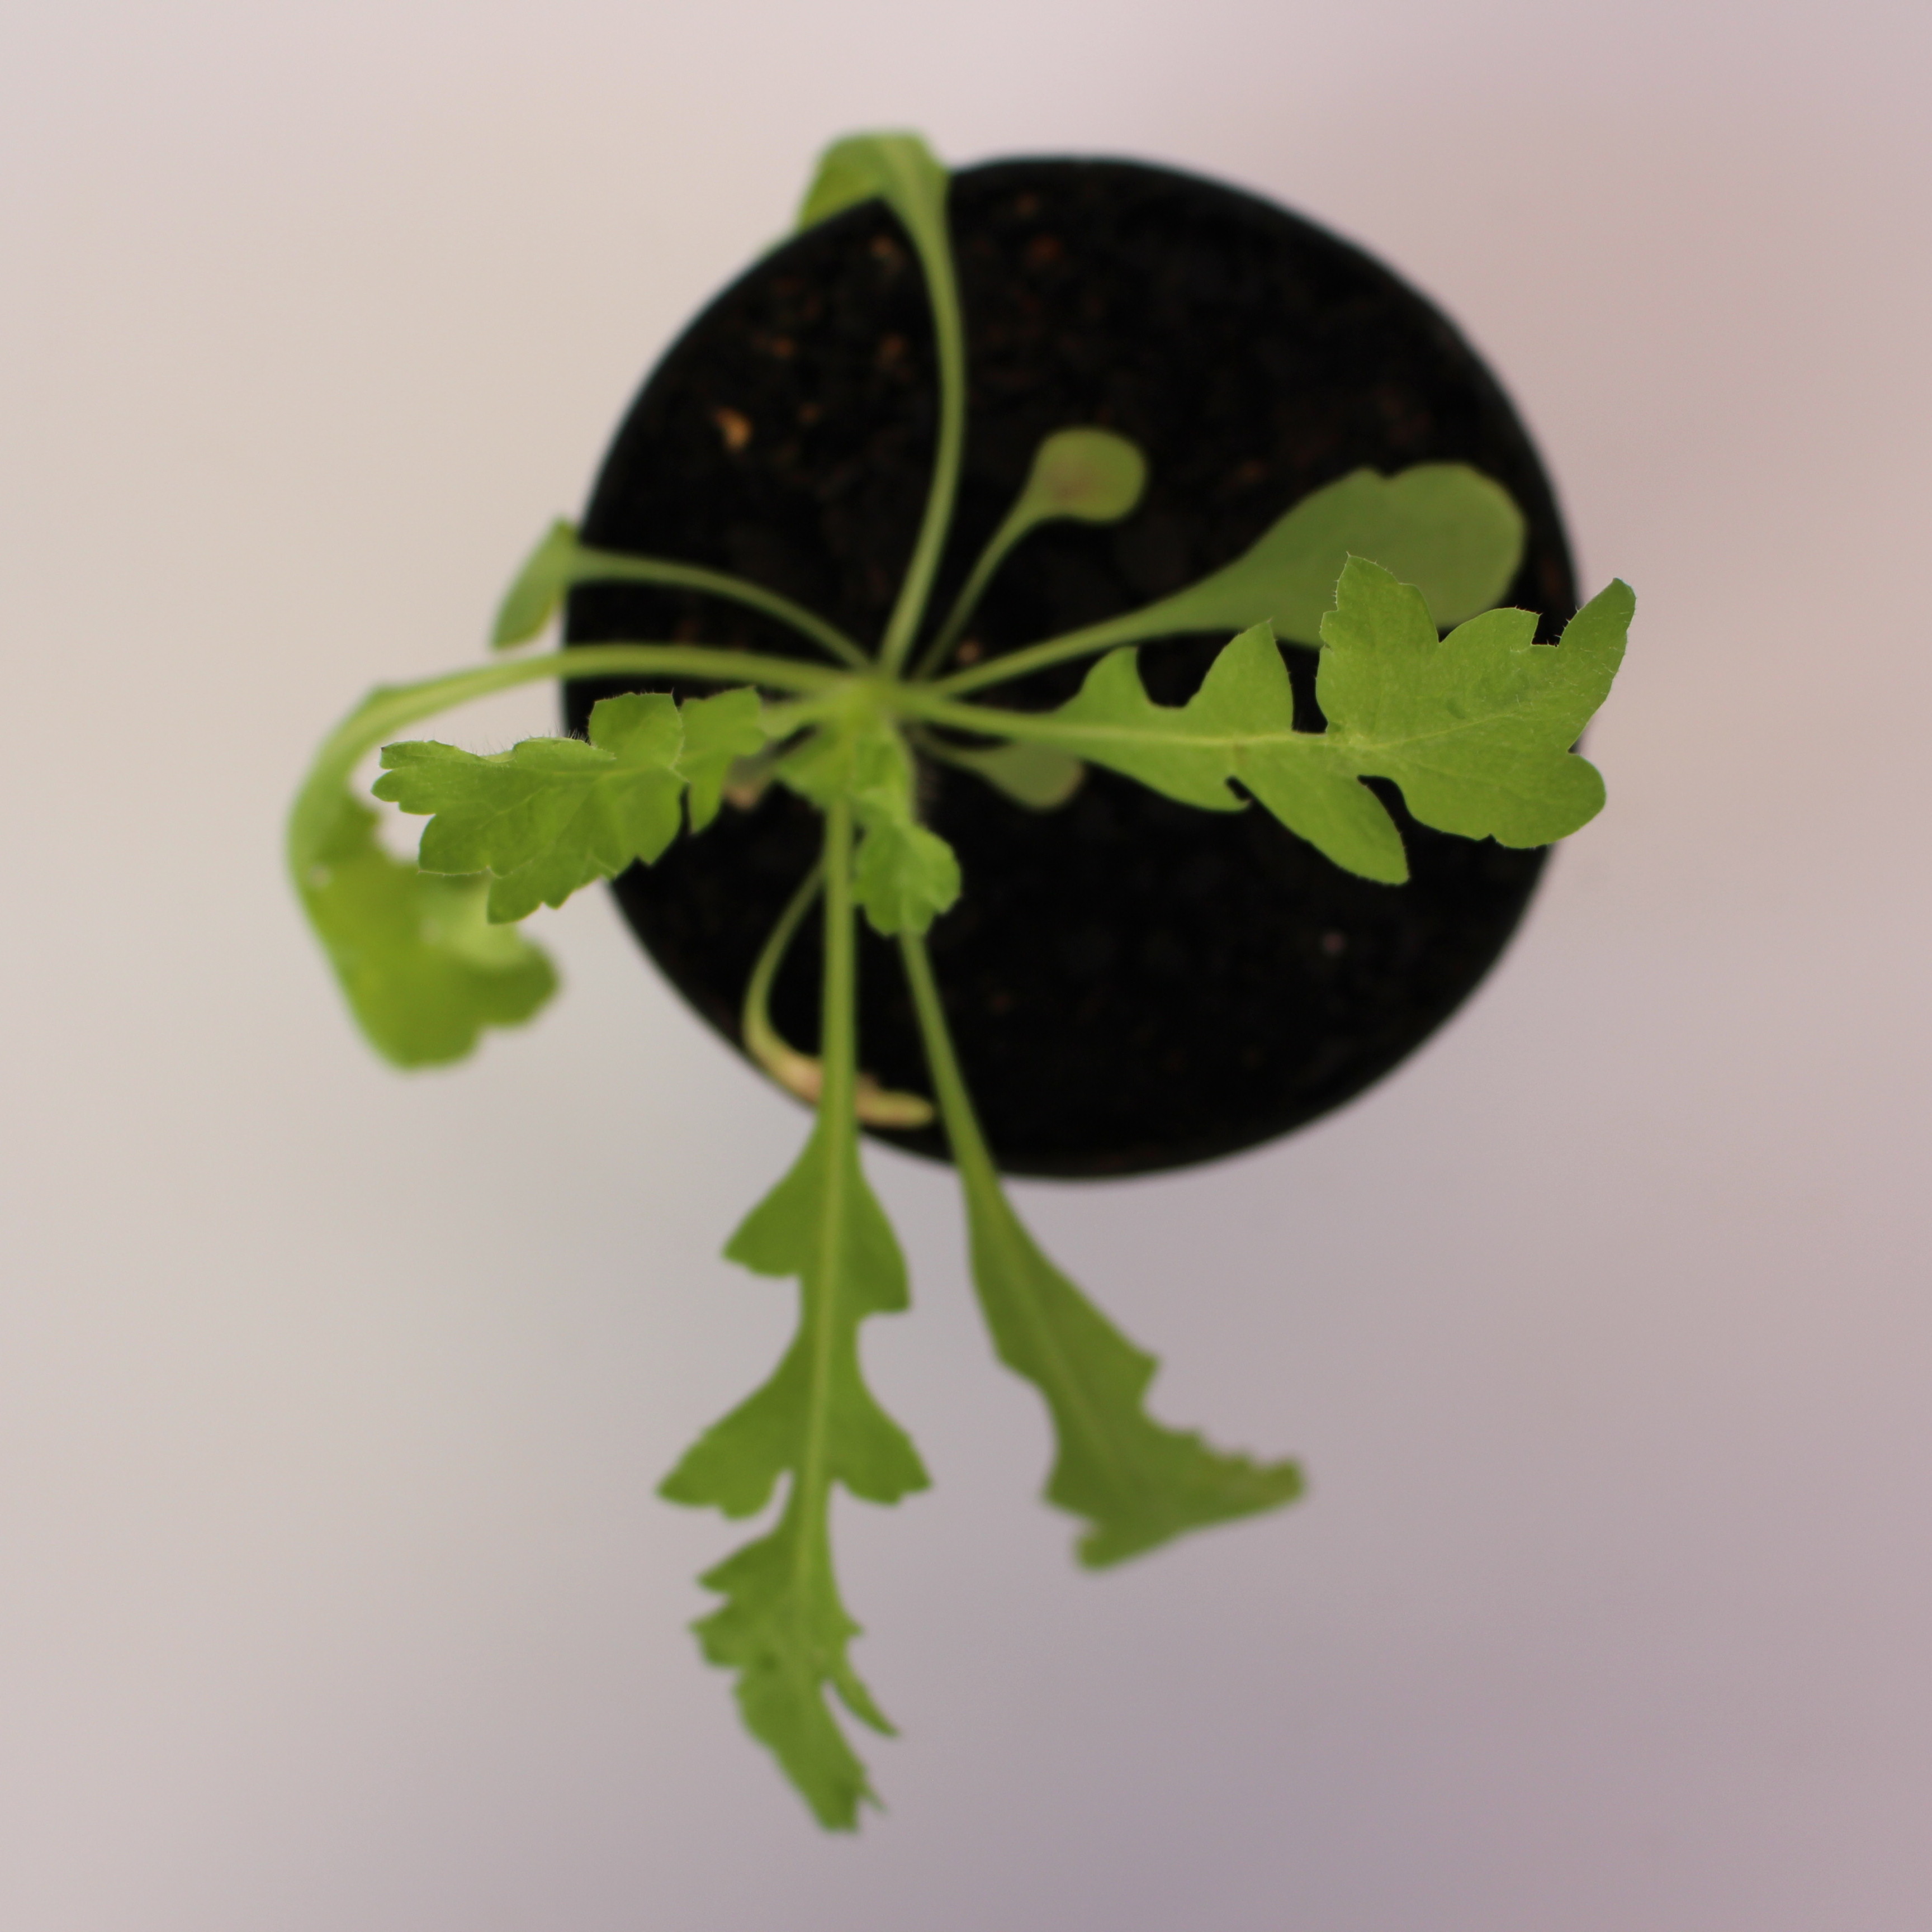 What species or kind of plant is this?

Papaver rhoeas
